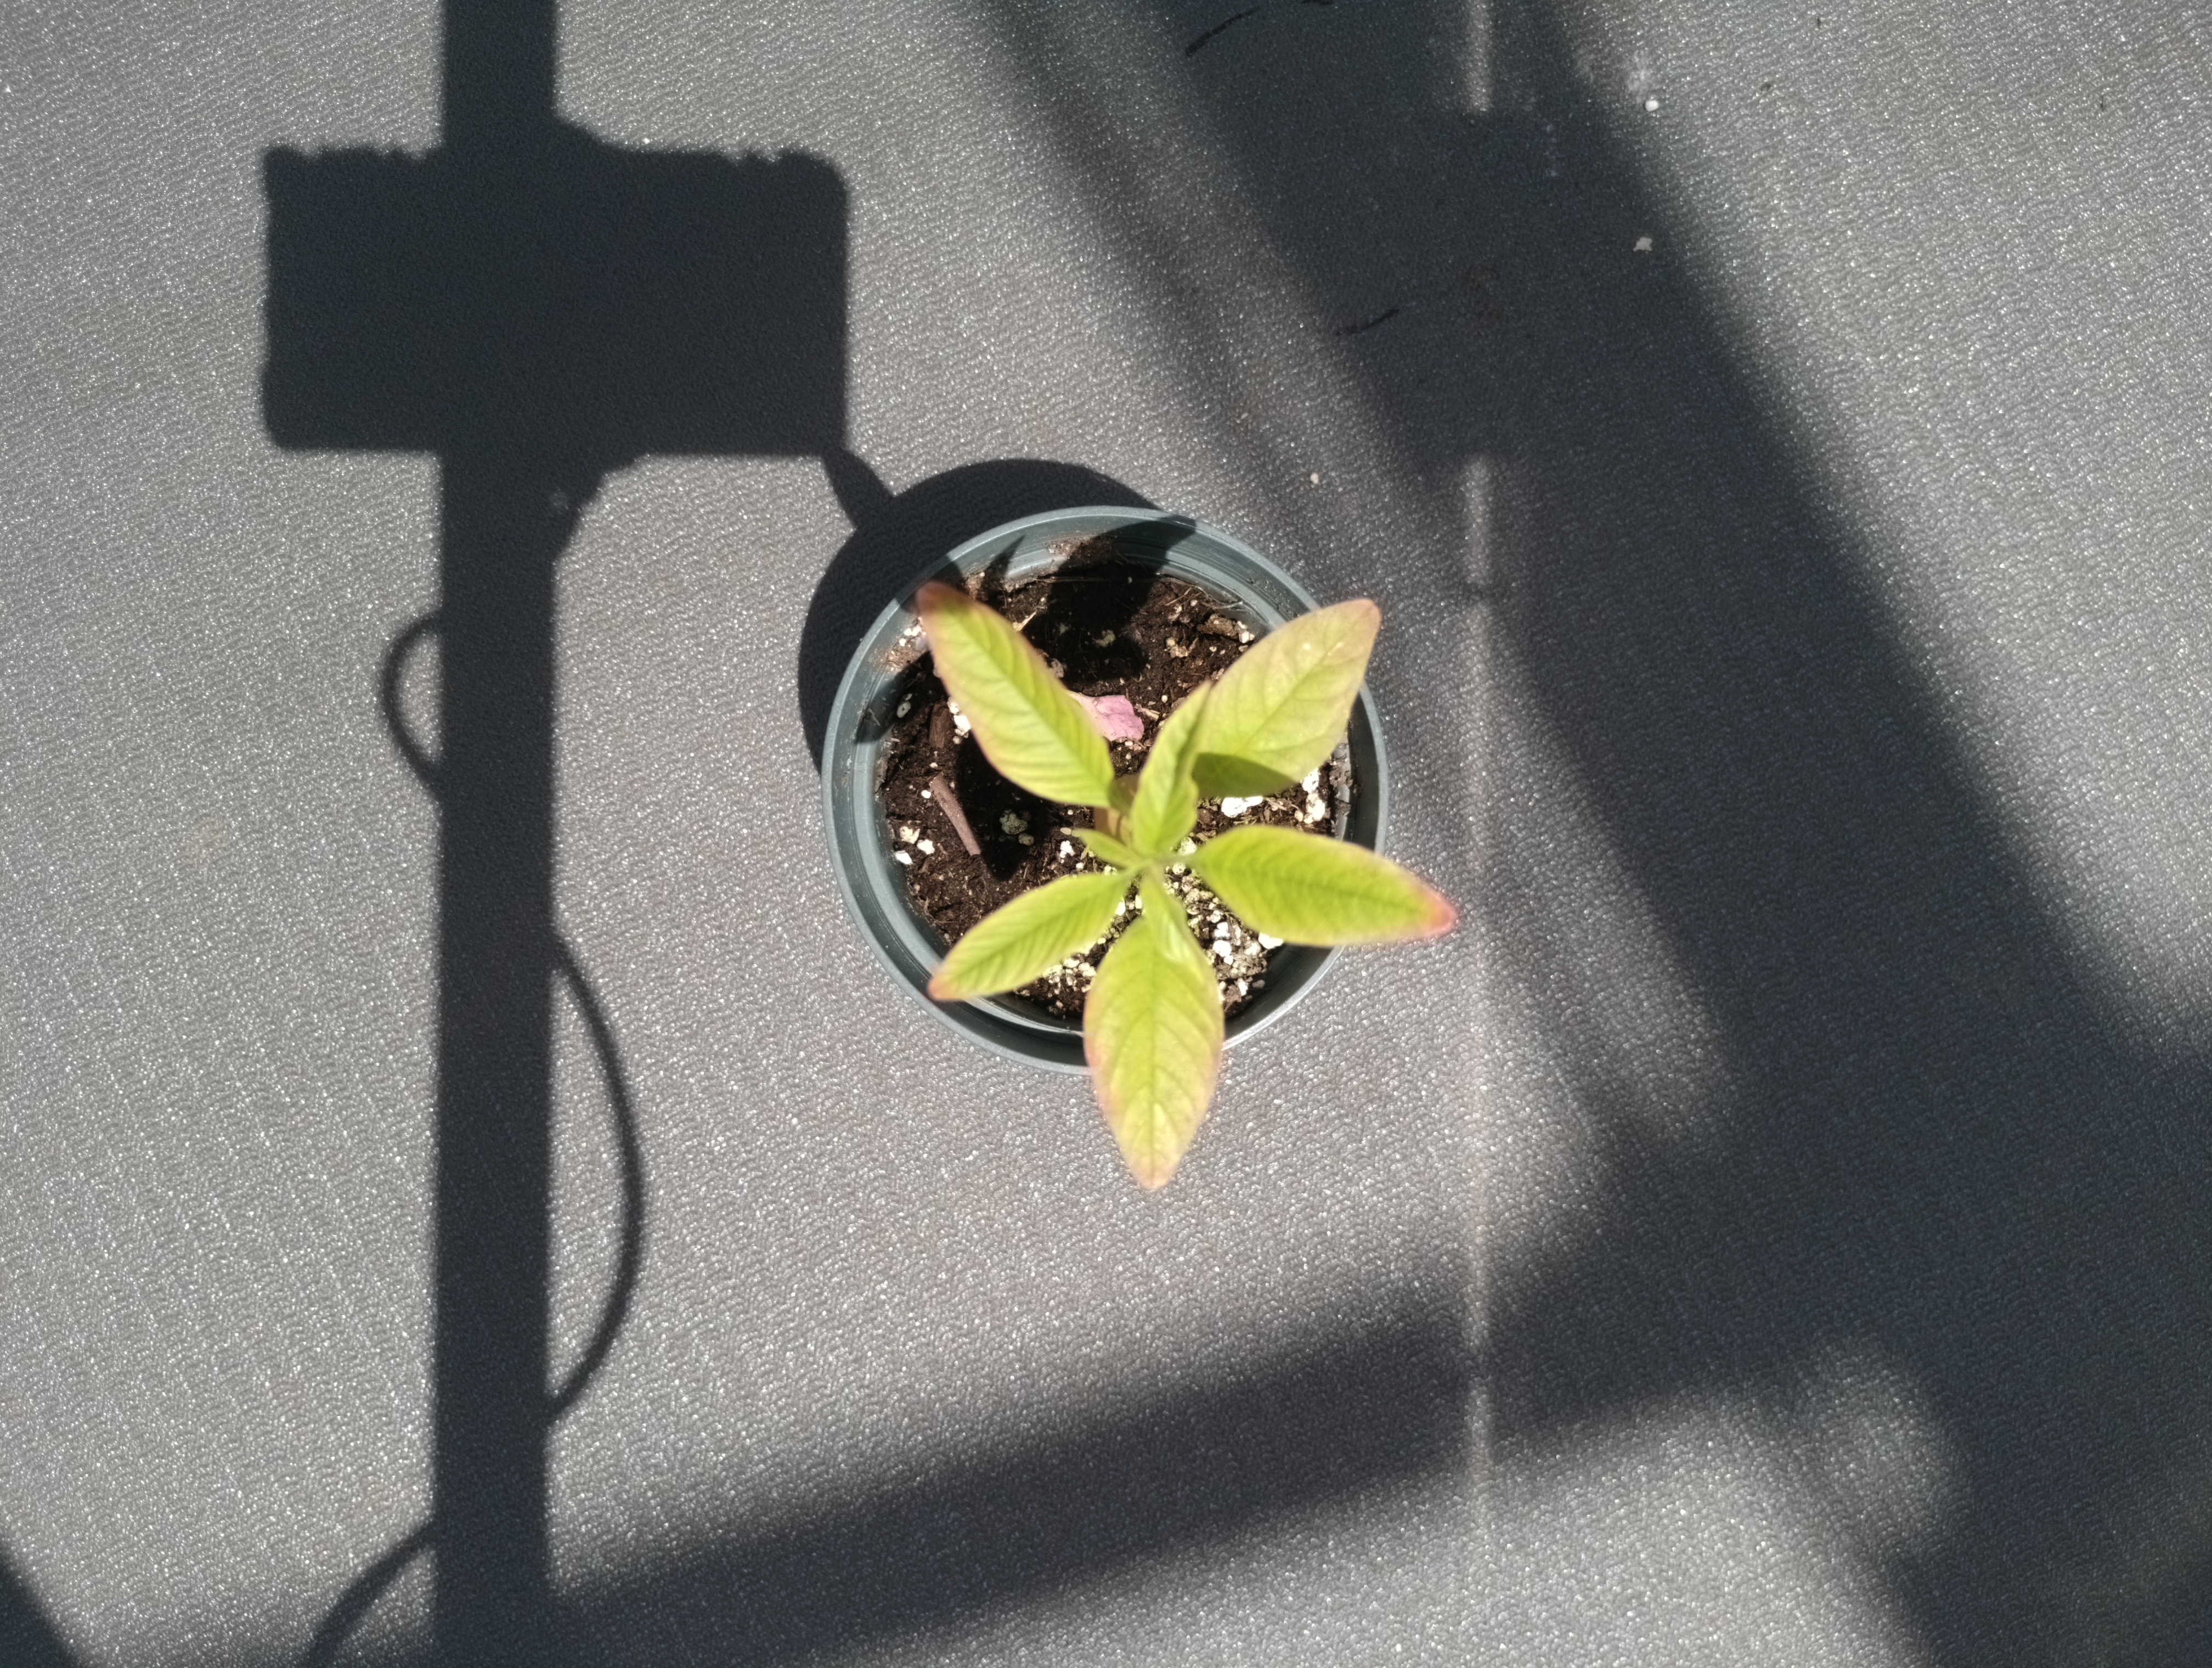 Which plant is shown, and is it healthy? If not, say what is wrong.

waterhemp, chlorosis only
